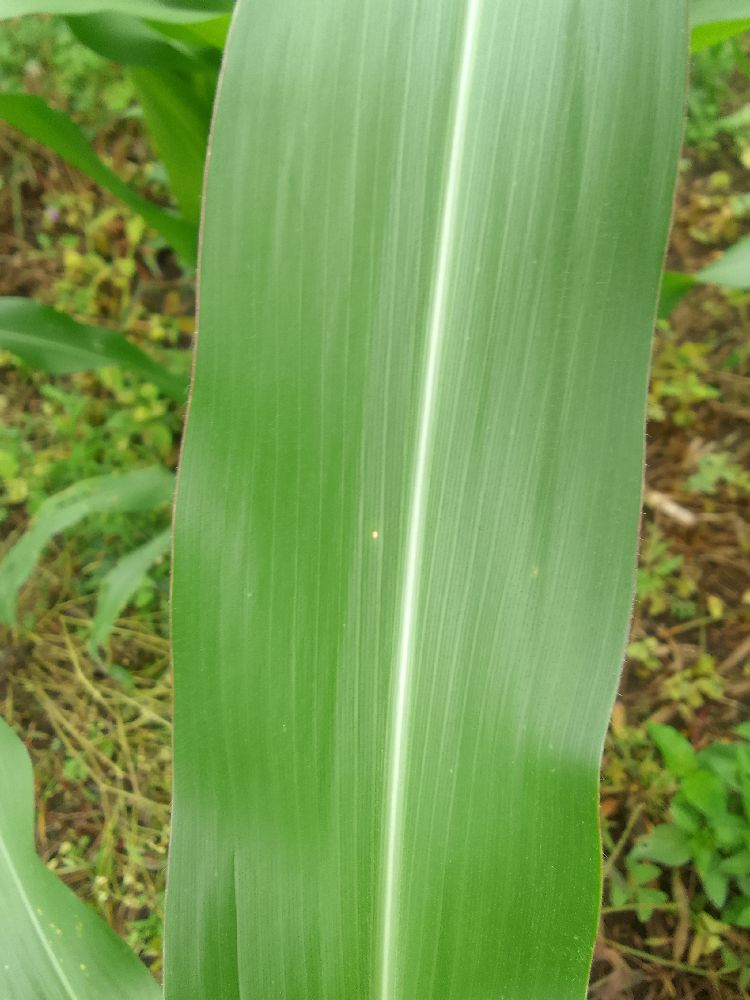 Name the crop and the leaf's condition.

maize, healthy
